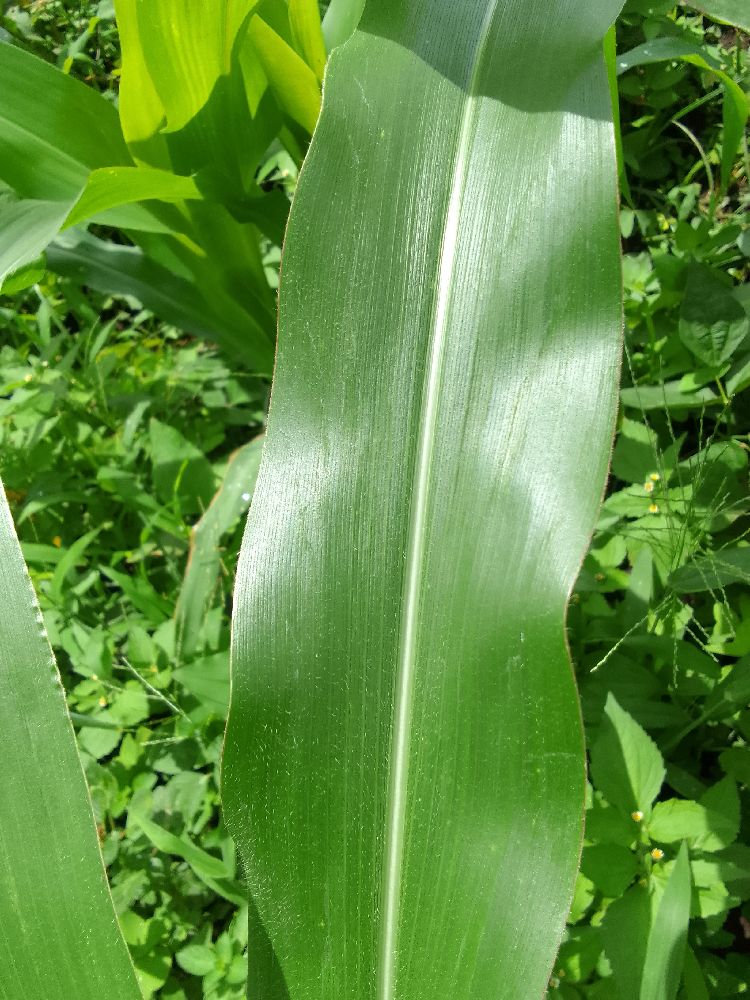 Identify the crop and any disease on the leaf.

maize, healthy
